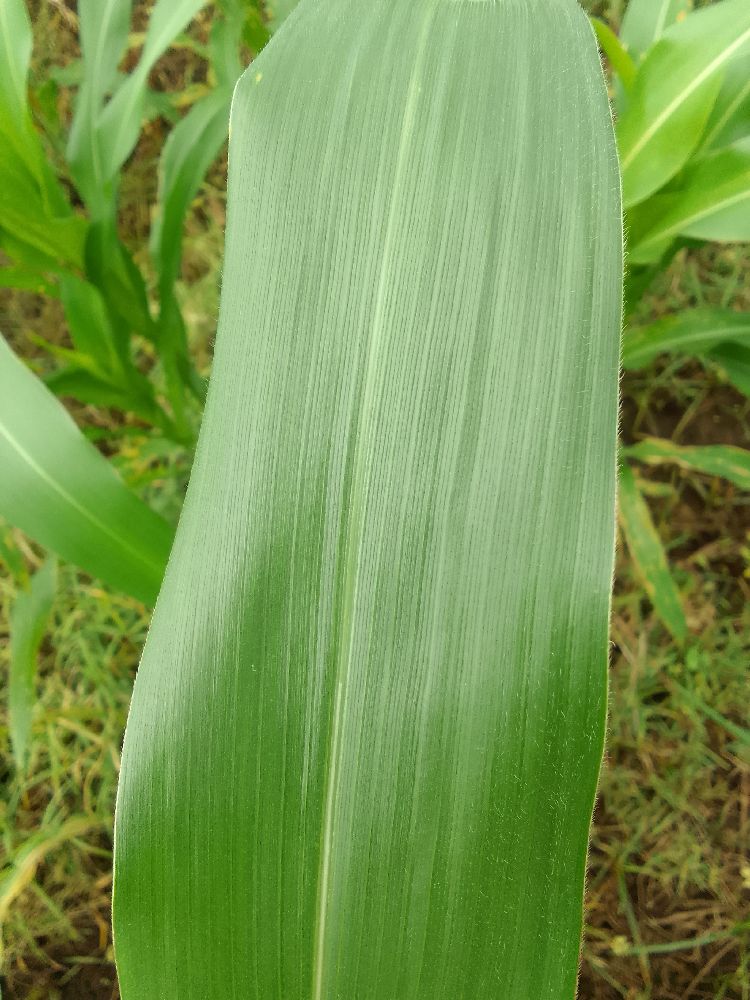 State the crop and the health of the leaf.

maize, healthy
